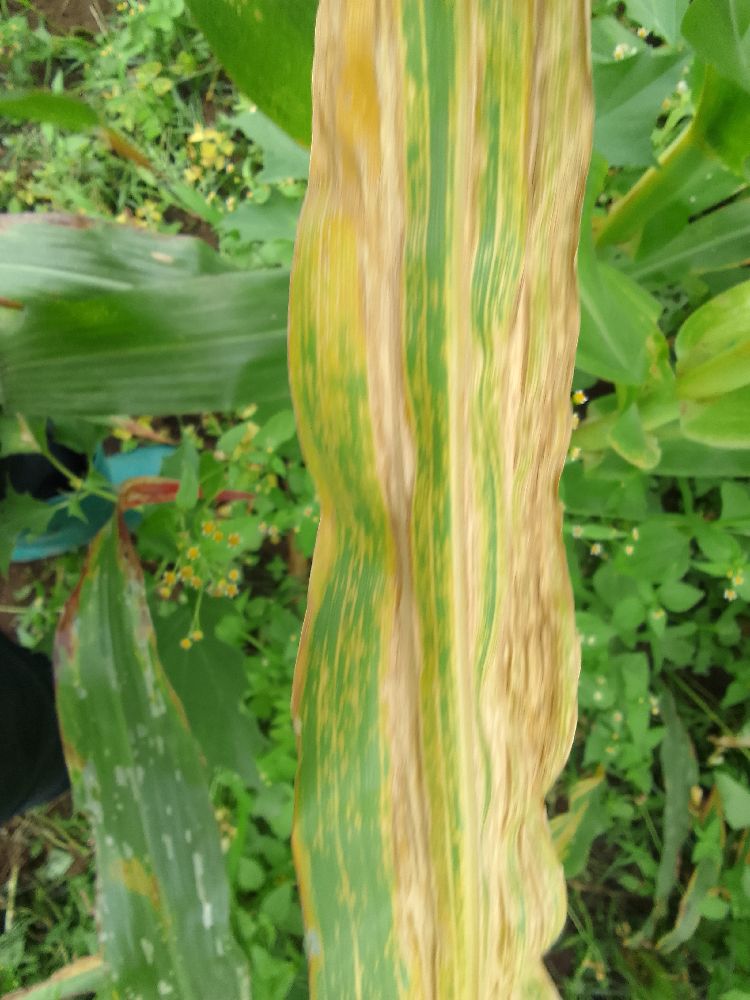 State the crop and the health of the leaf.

maize, maize lethal necrosis
